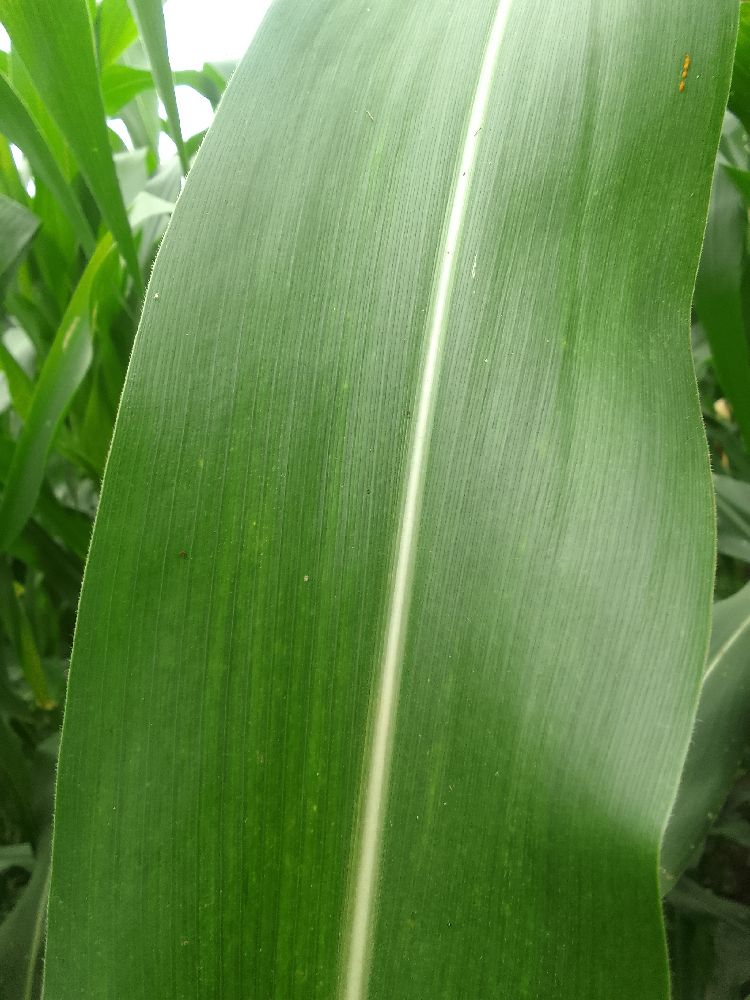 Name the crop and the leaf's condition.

maize, healthy
